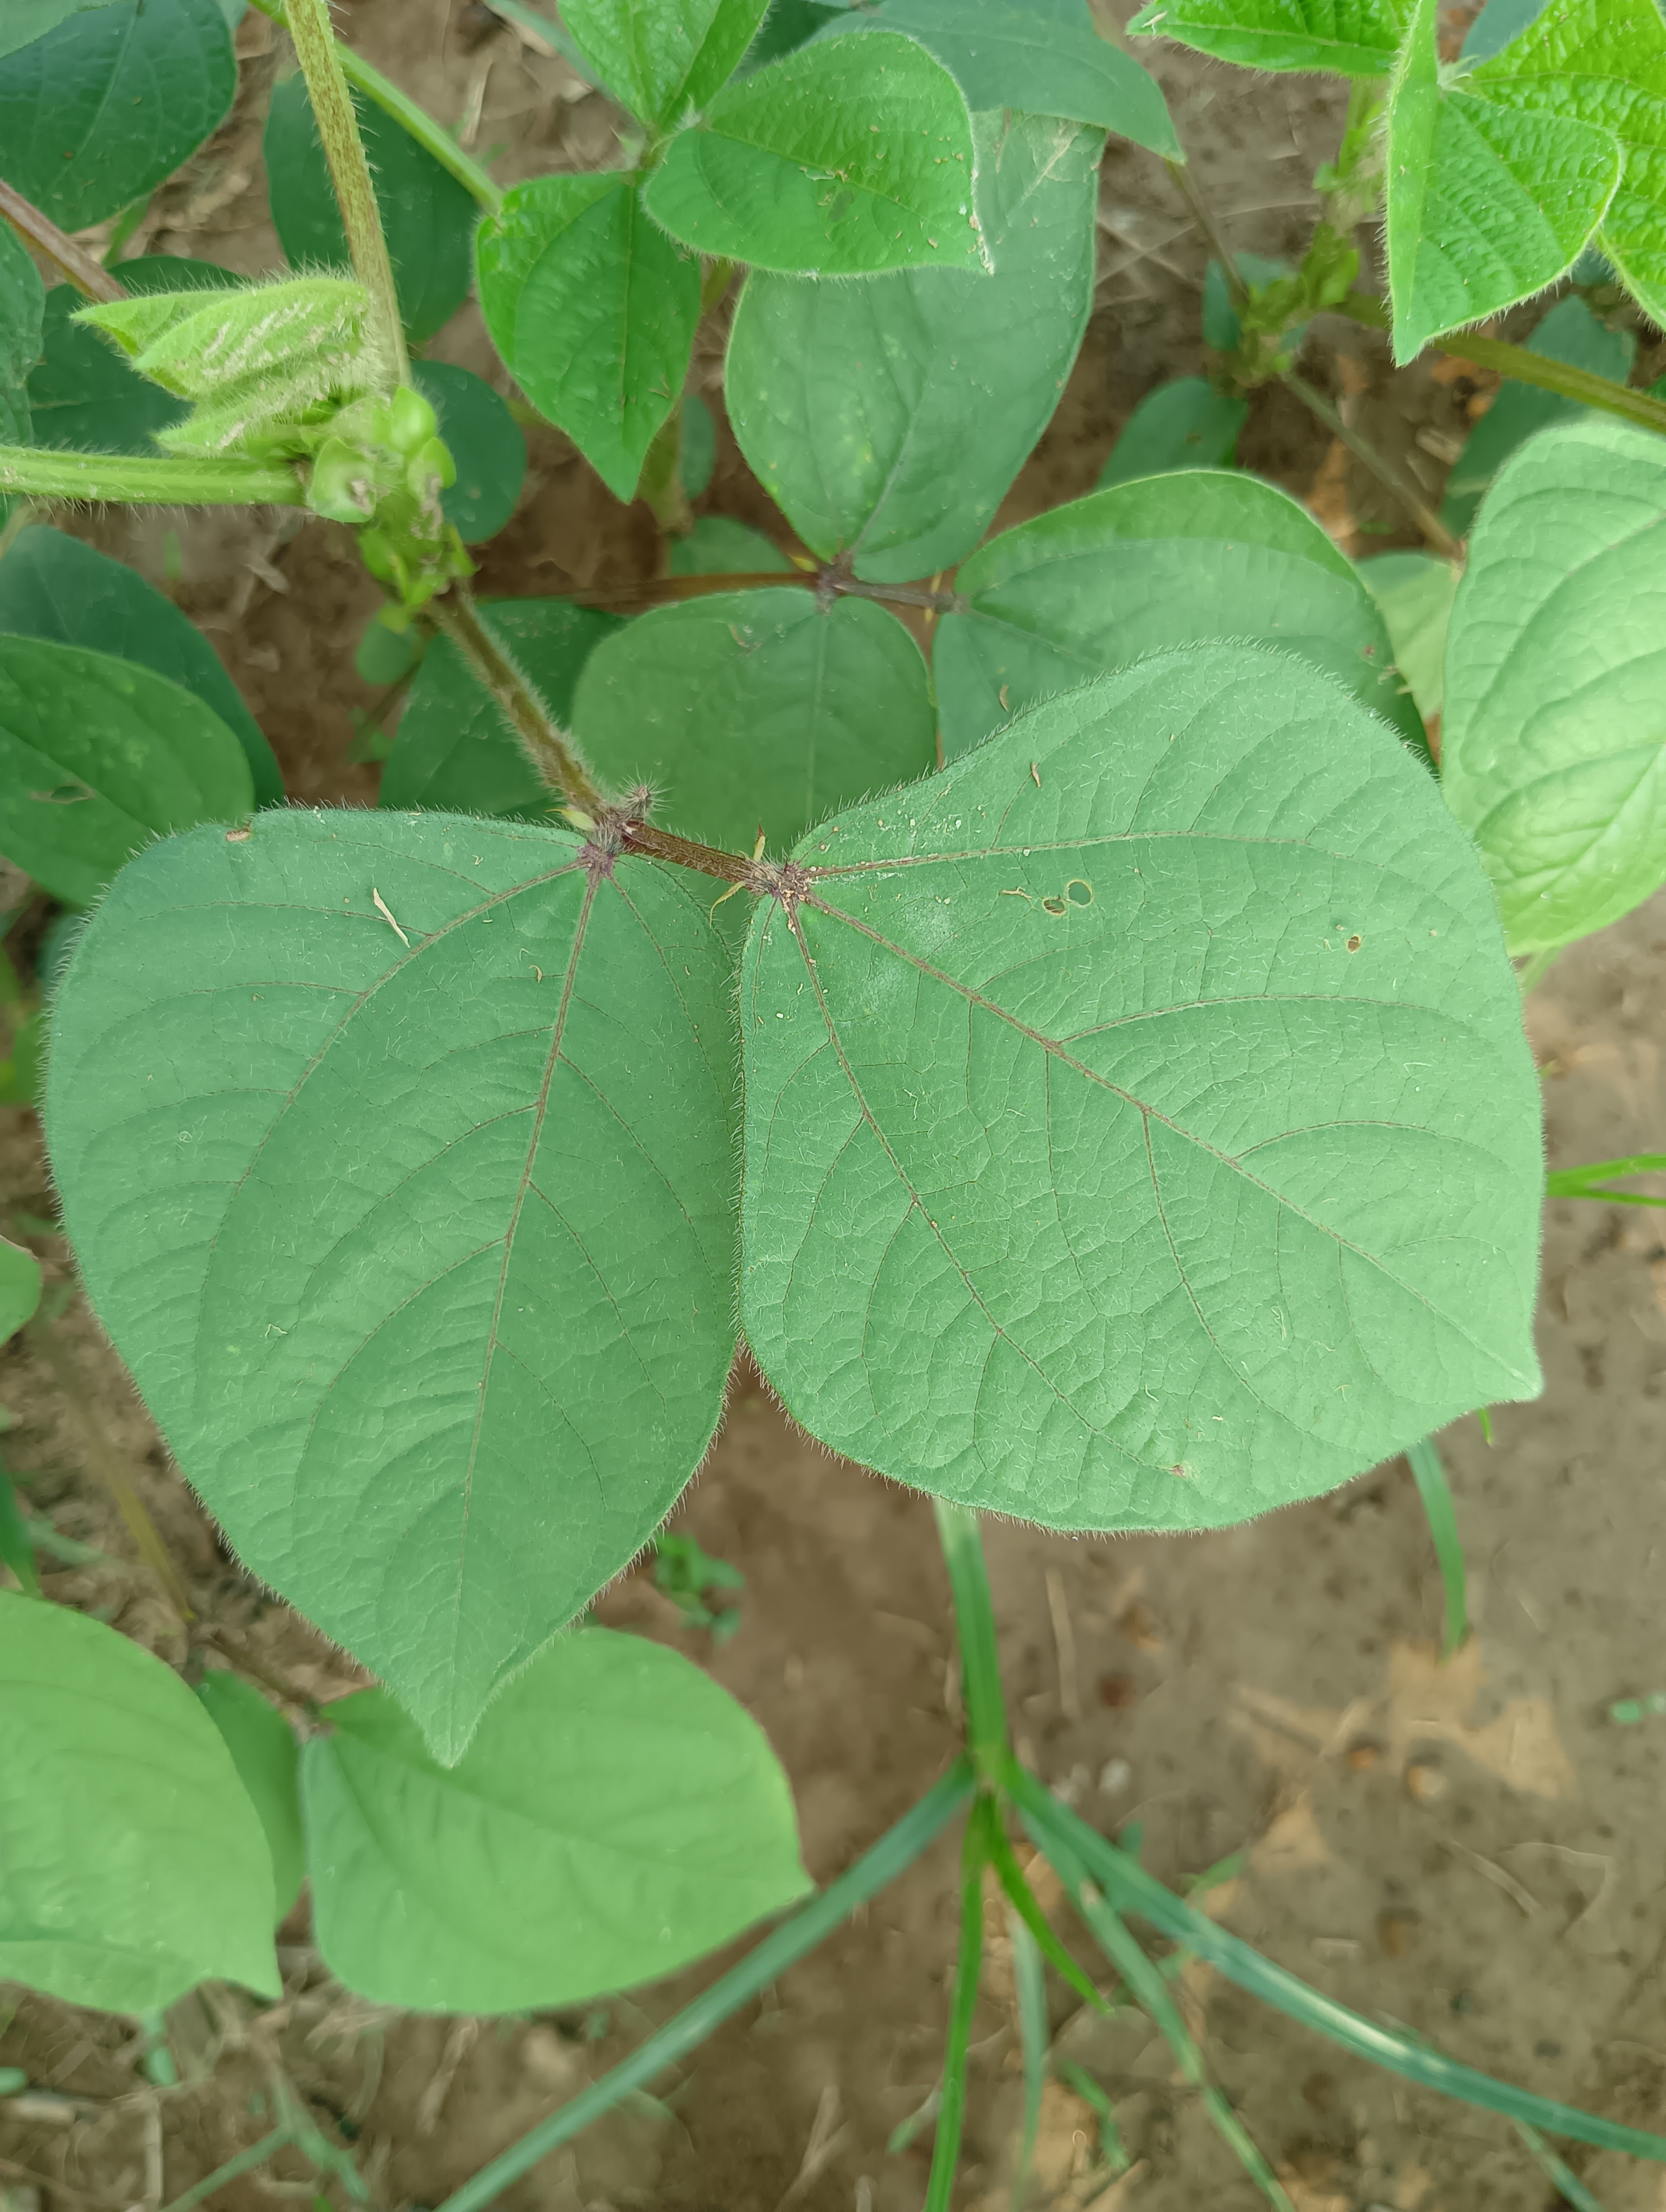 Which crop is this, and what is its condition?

mungbean, healthy
